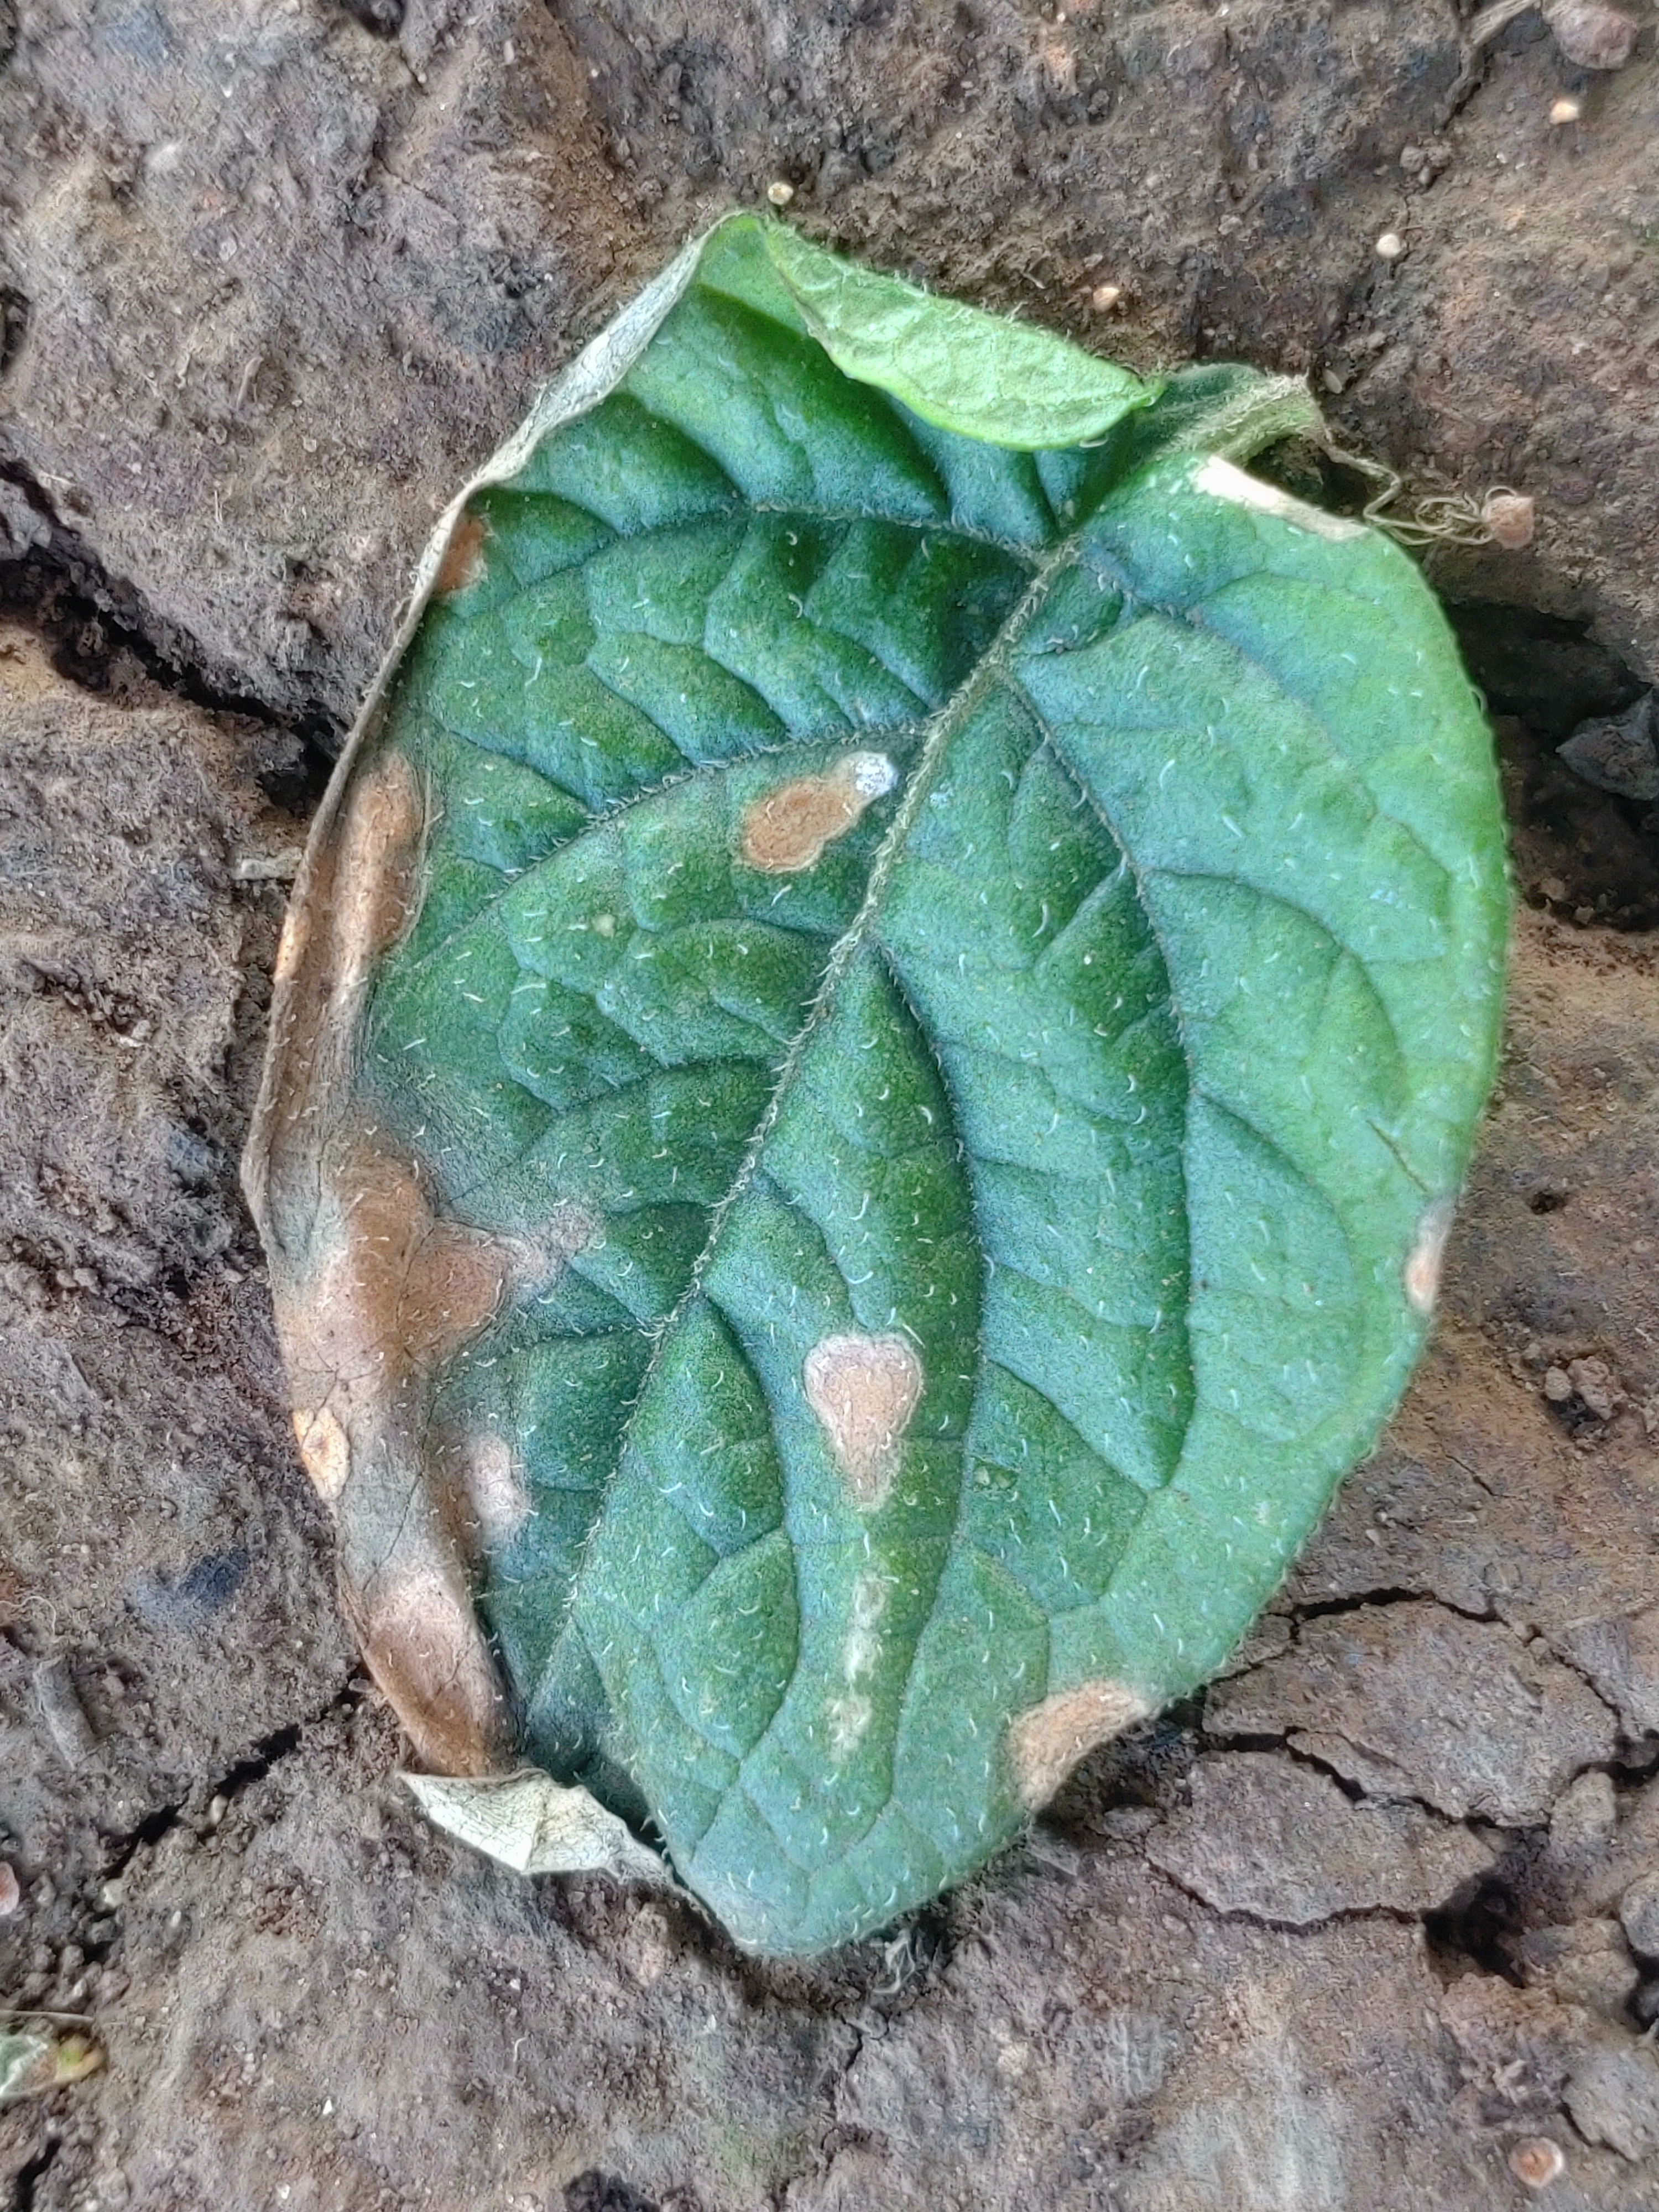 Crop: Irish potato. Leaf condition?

early blight
